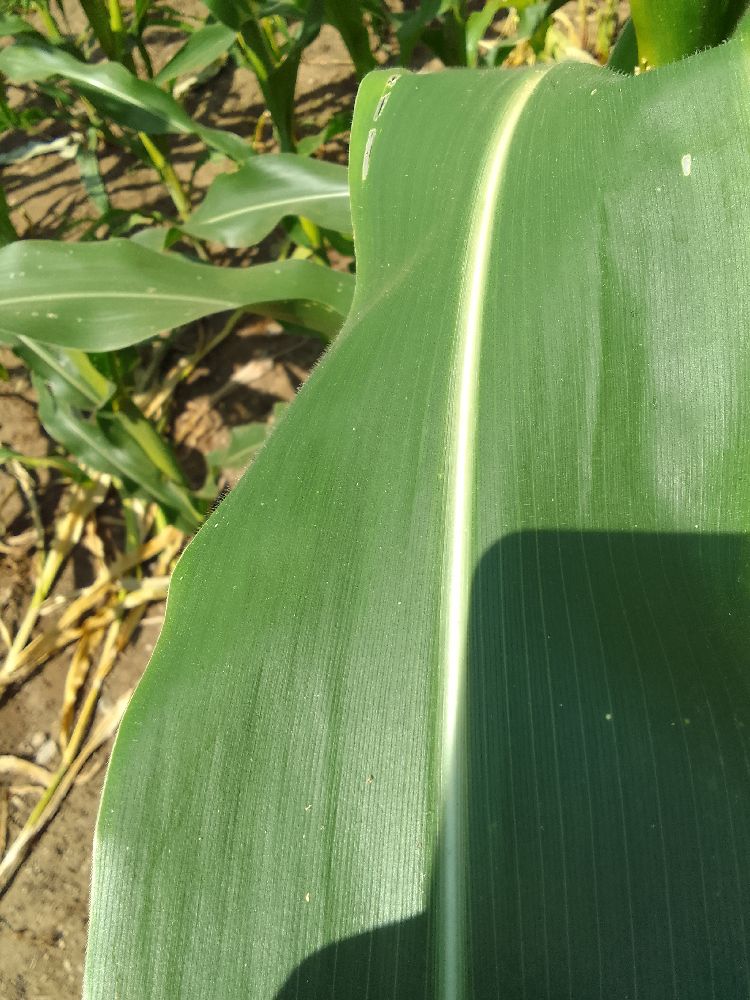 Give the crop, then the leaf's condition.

maize, healthy
